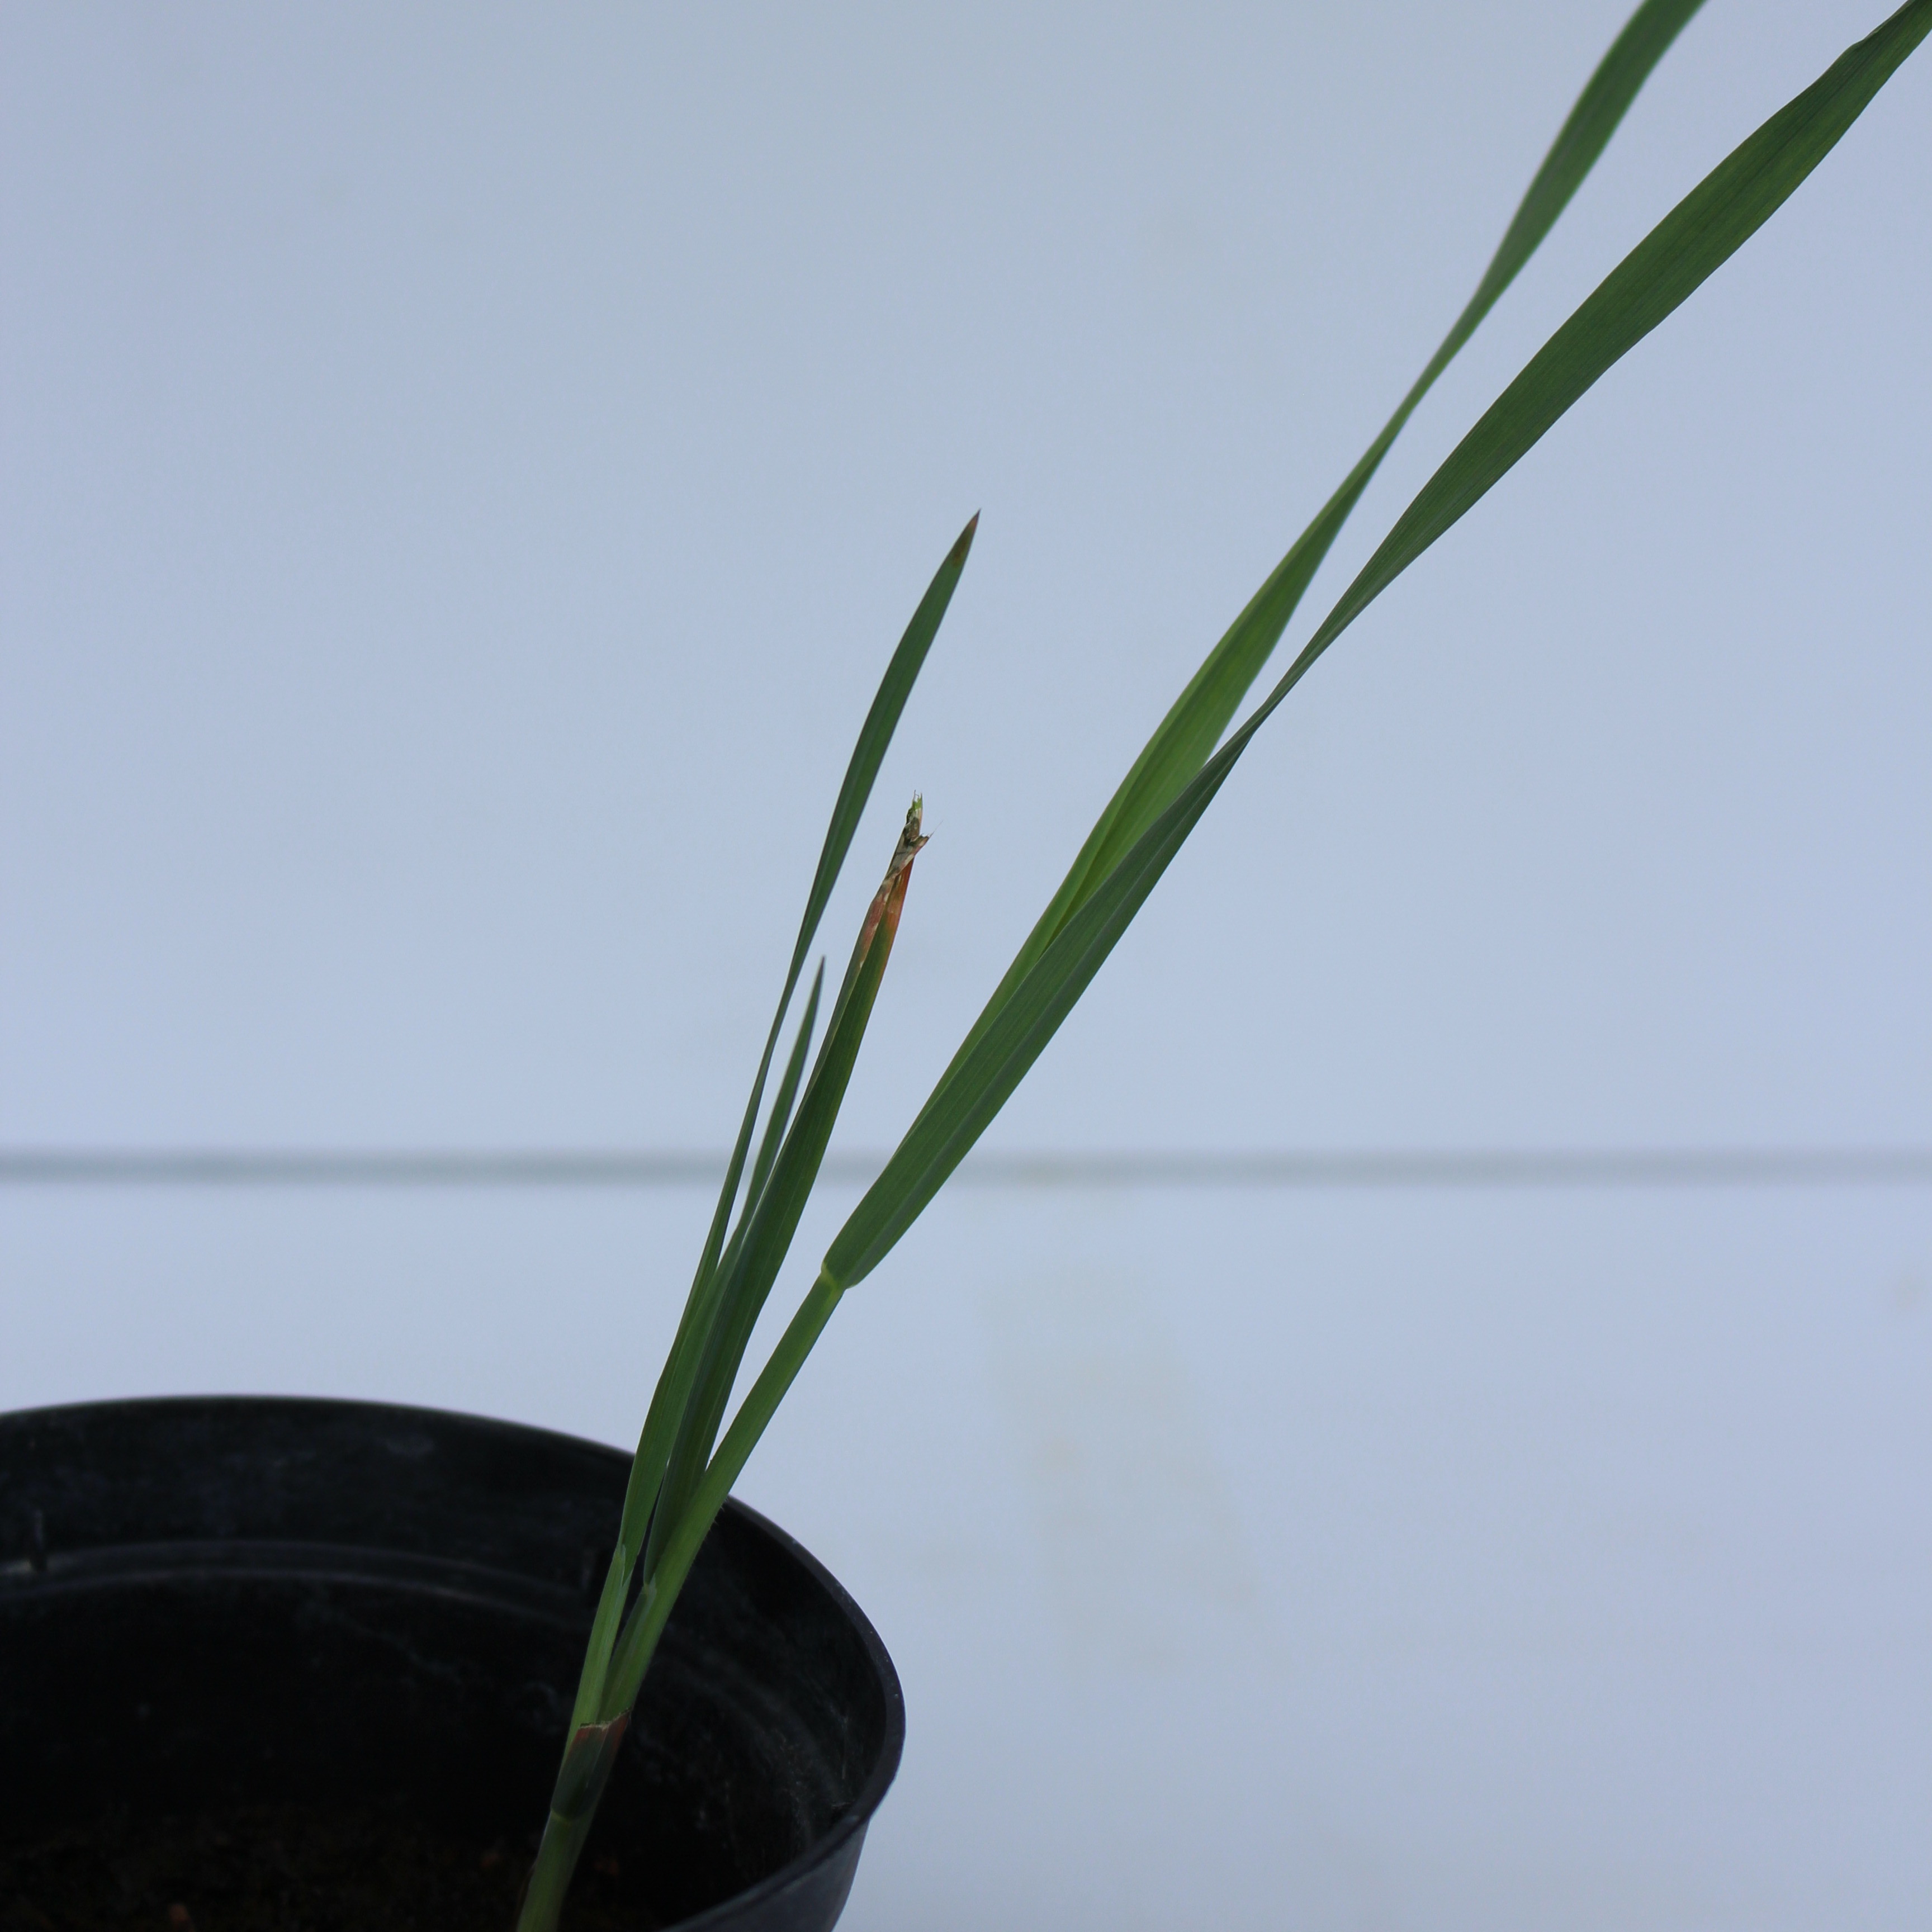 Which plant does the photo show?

Avena sterilis
